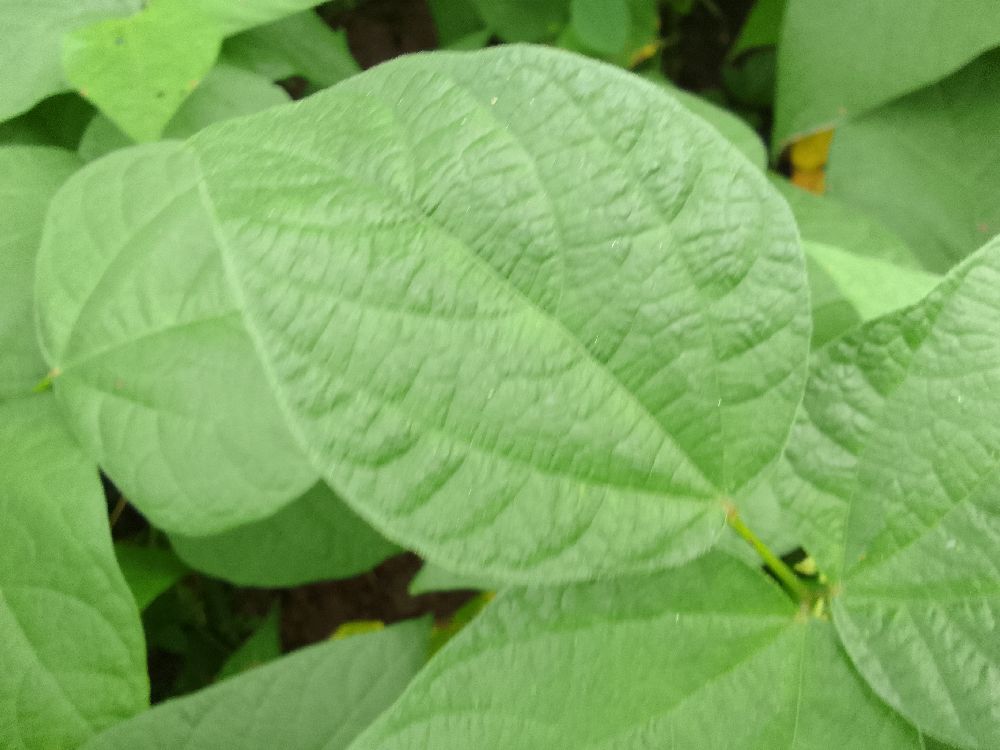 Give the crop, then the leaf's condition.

common bean, healthy
